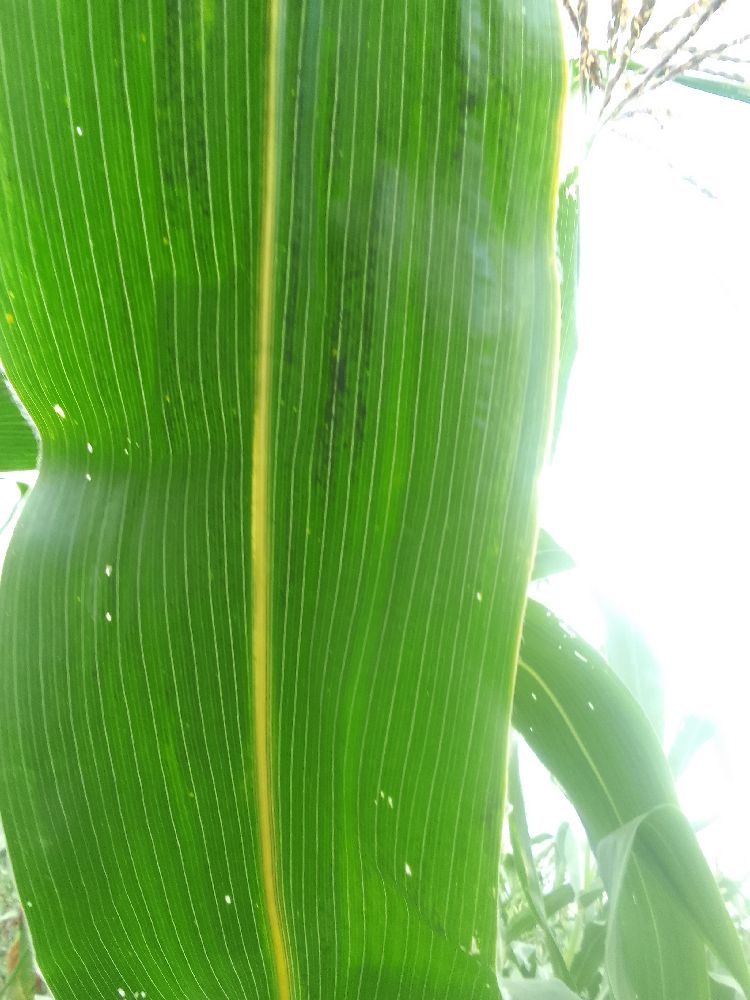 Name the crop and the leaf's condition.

maize, healthy
